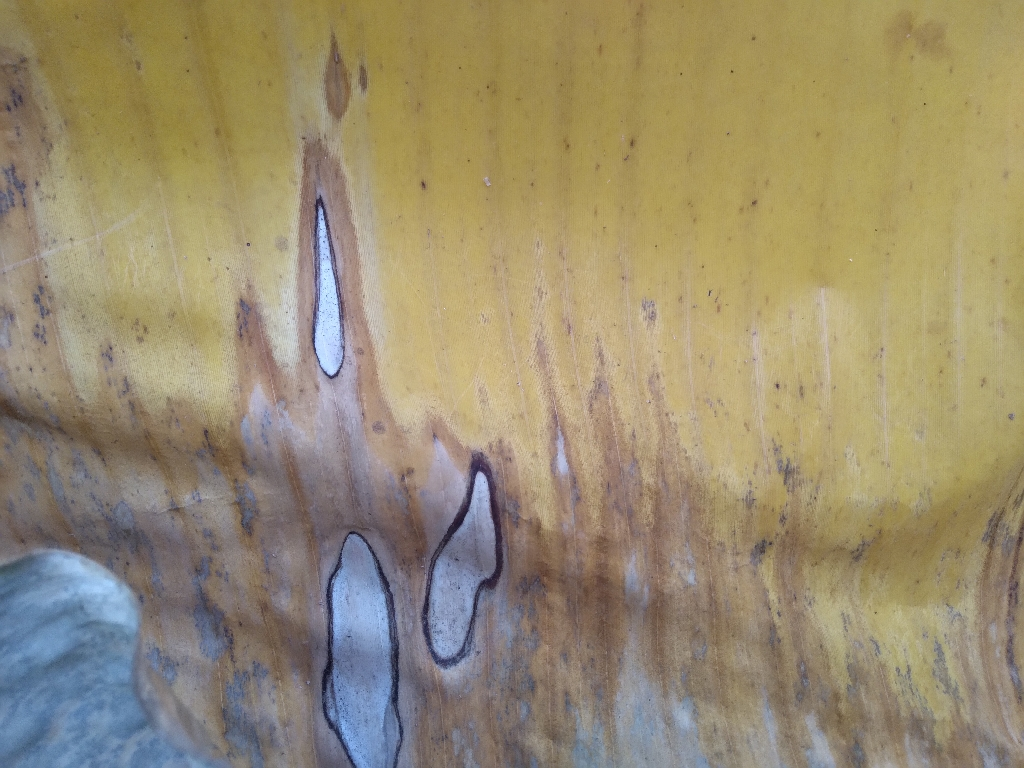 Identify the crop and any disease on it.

banana, black sigatoka
